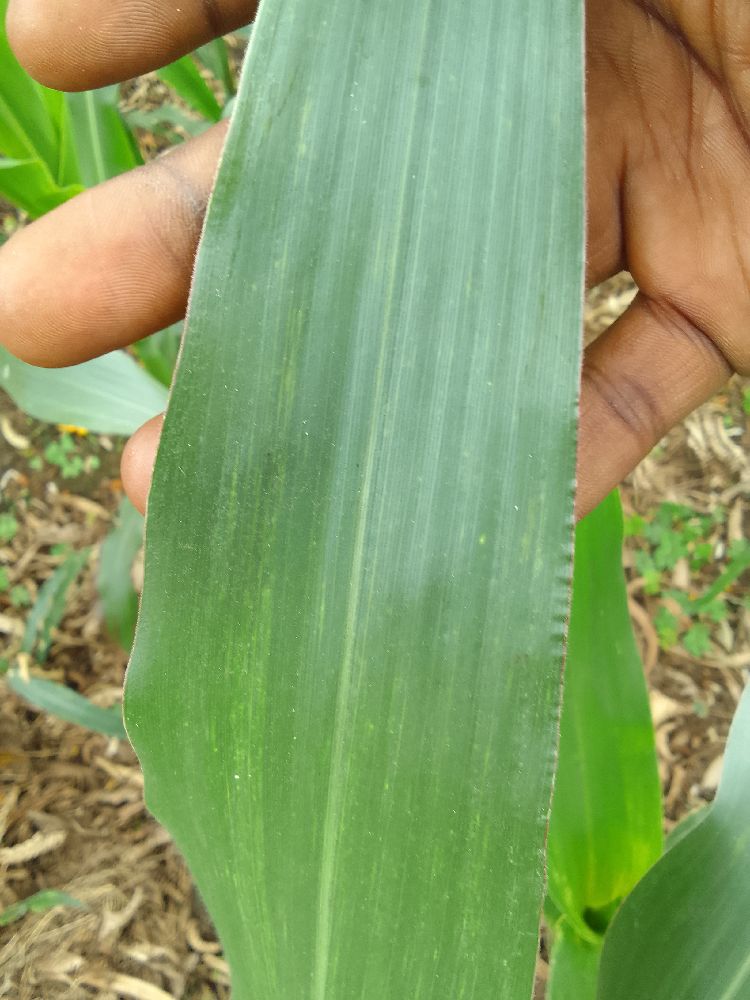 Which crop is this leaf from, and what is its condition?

maize, healthy
